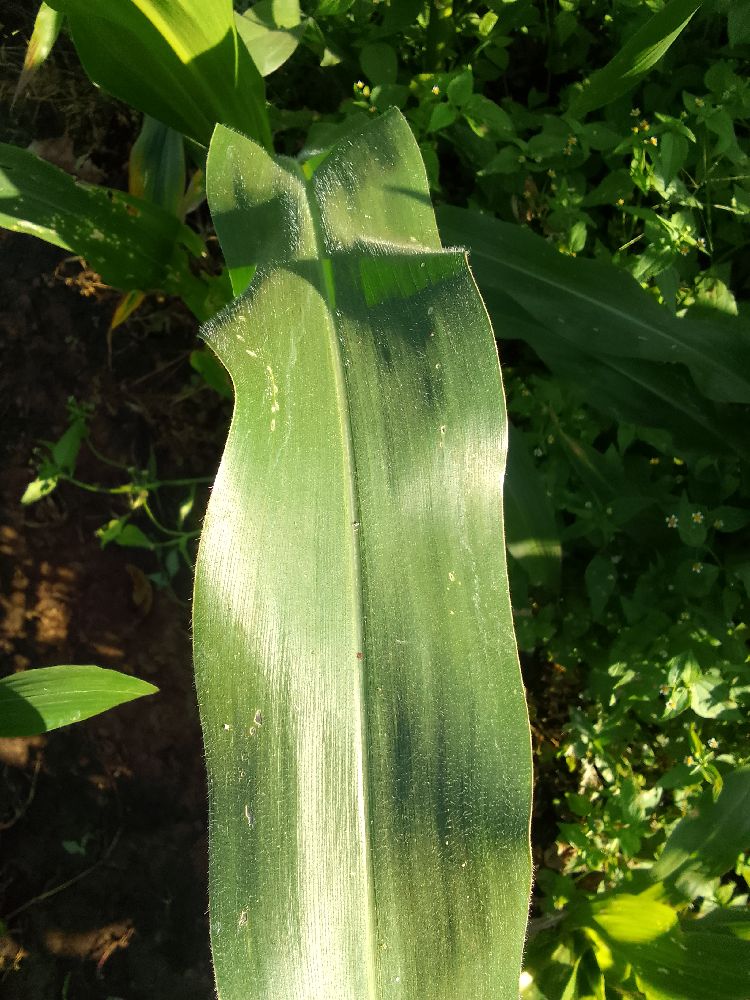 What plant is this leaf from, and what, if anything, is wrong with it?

maize, healthy
